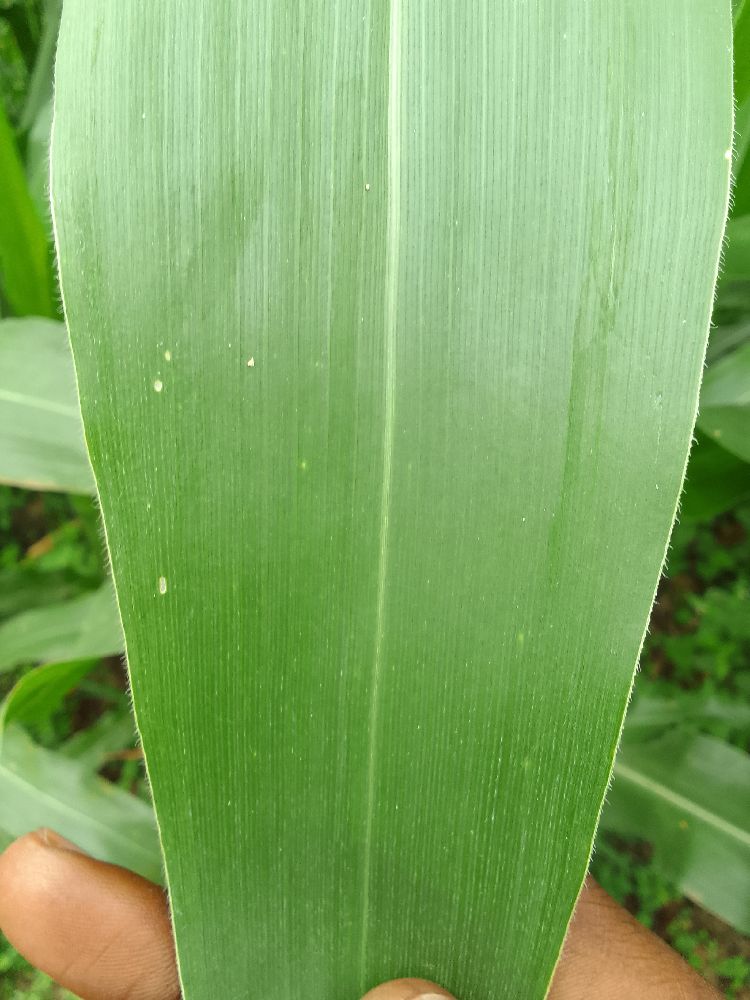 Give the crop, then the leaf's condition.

maize, healthy
